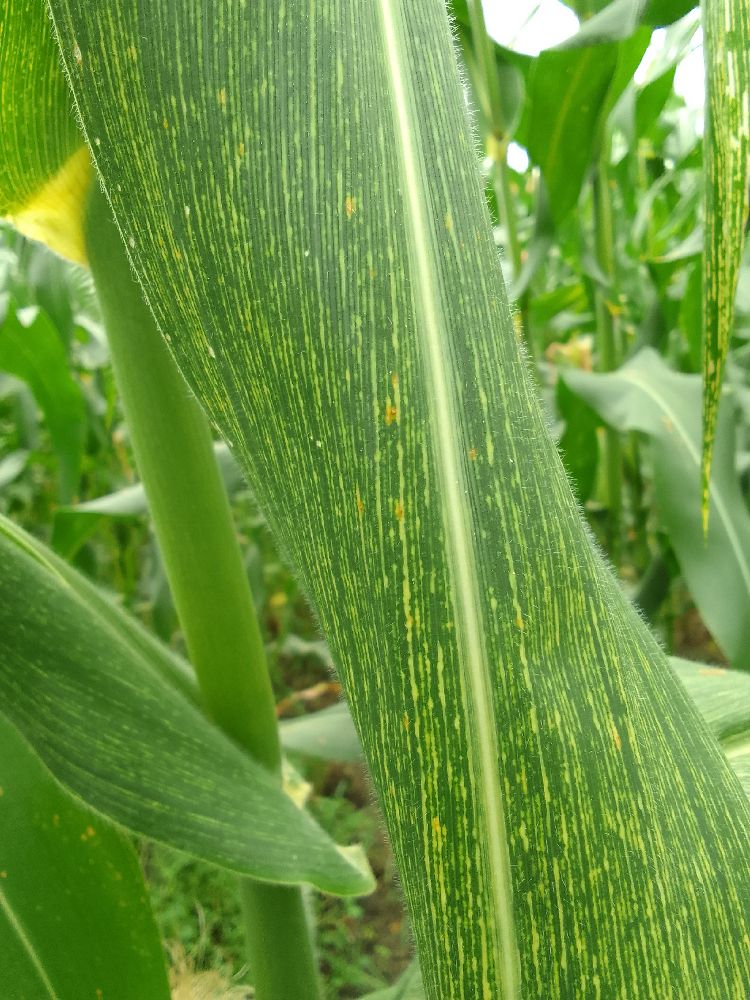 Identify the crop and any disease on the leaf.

maize, maize streak virus
